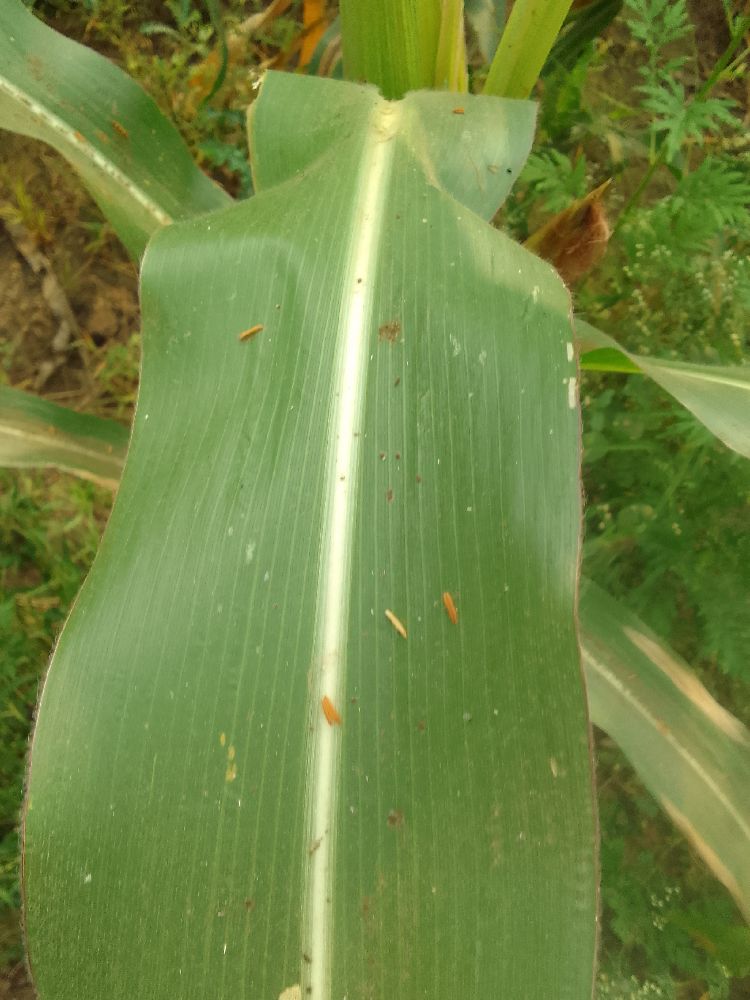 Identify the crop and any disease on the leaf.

maize, healthy
